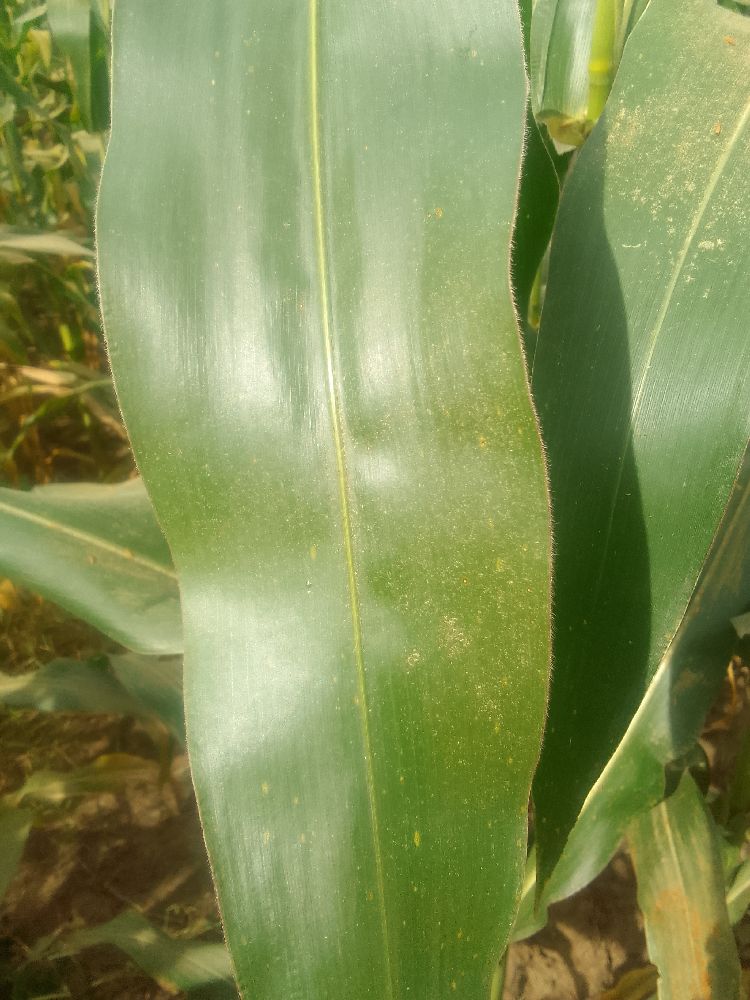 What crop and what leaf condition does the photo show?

maize, healthy
